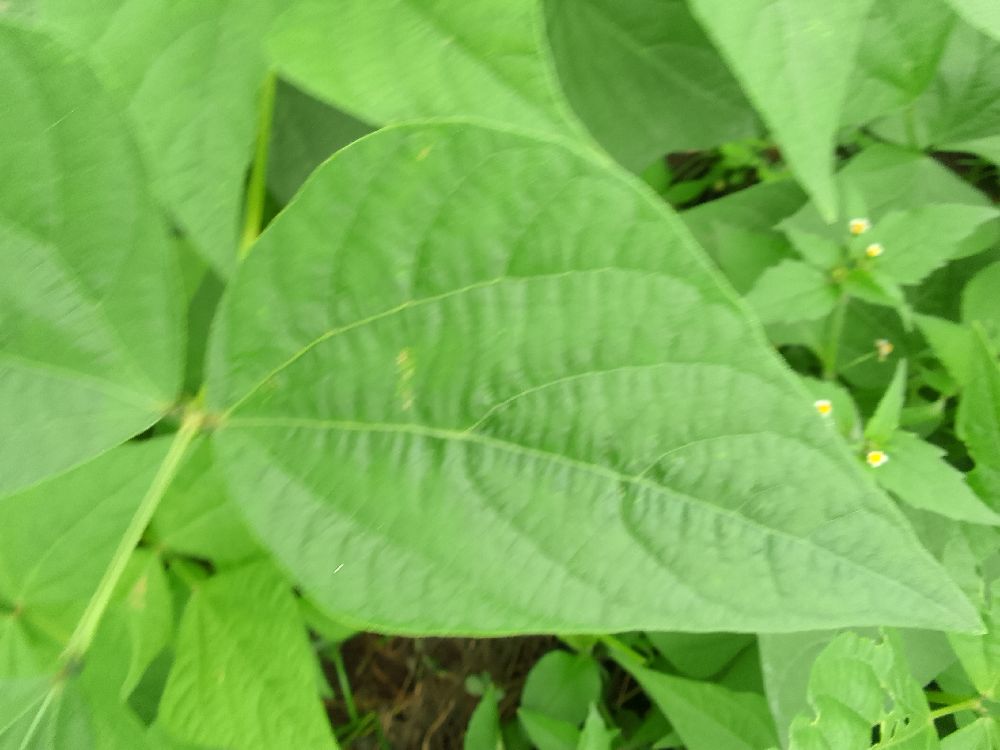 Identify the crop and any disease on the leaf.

common bean, healthy
